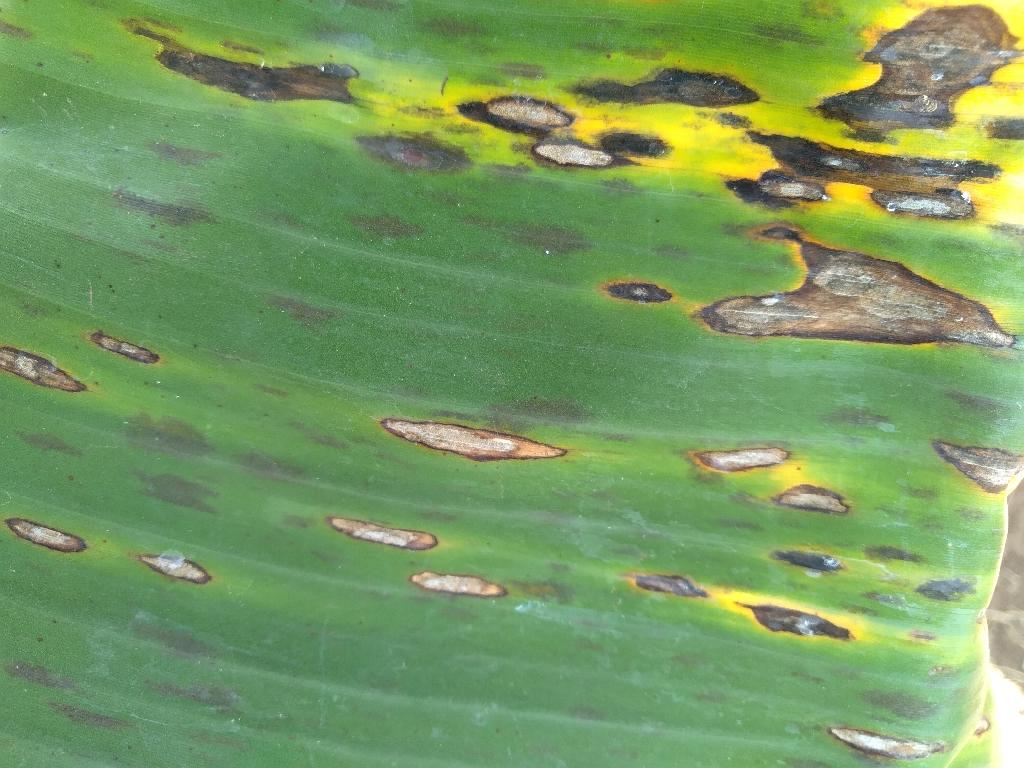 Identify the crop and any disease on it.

banana, black sigatoka
